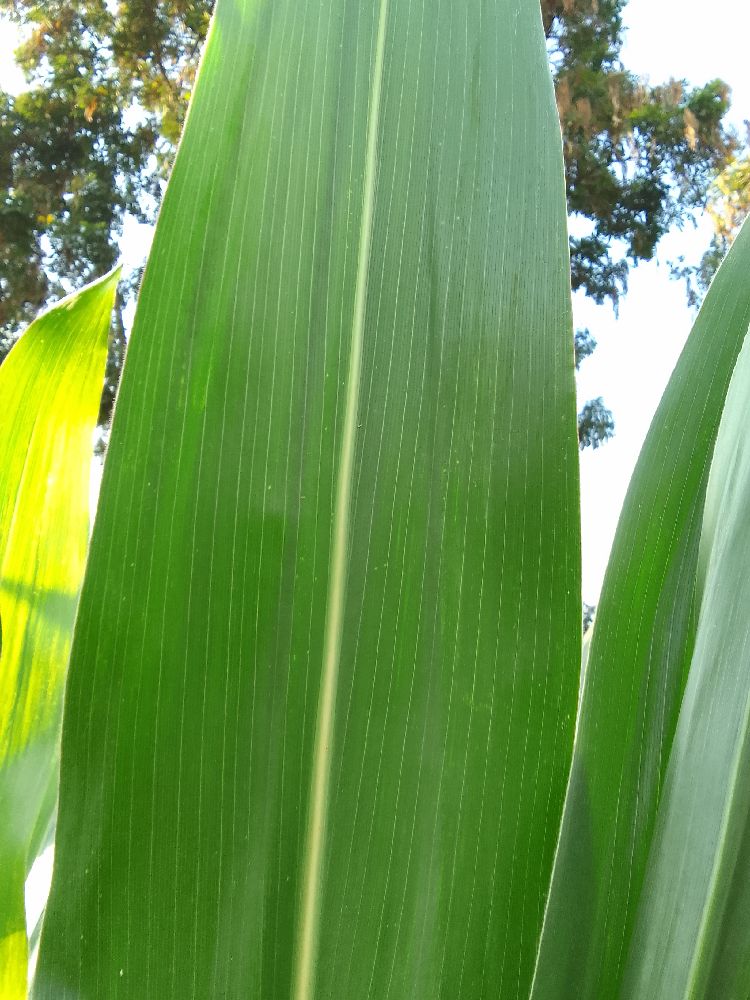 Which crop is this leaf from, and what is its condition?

maize, healthy
